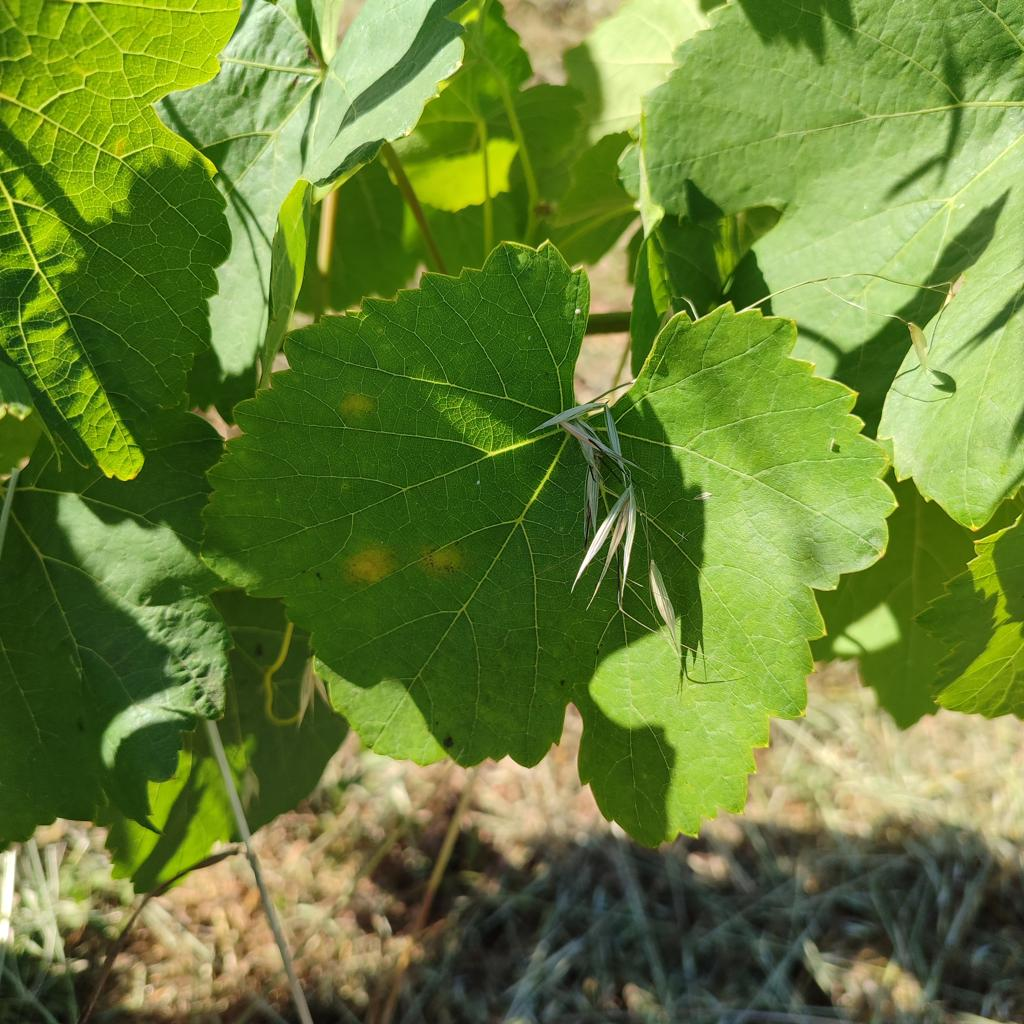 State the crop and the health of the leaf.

grapevine, downy mildew
